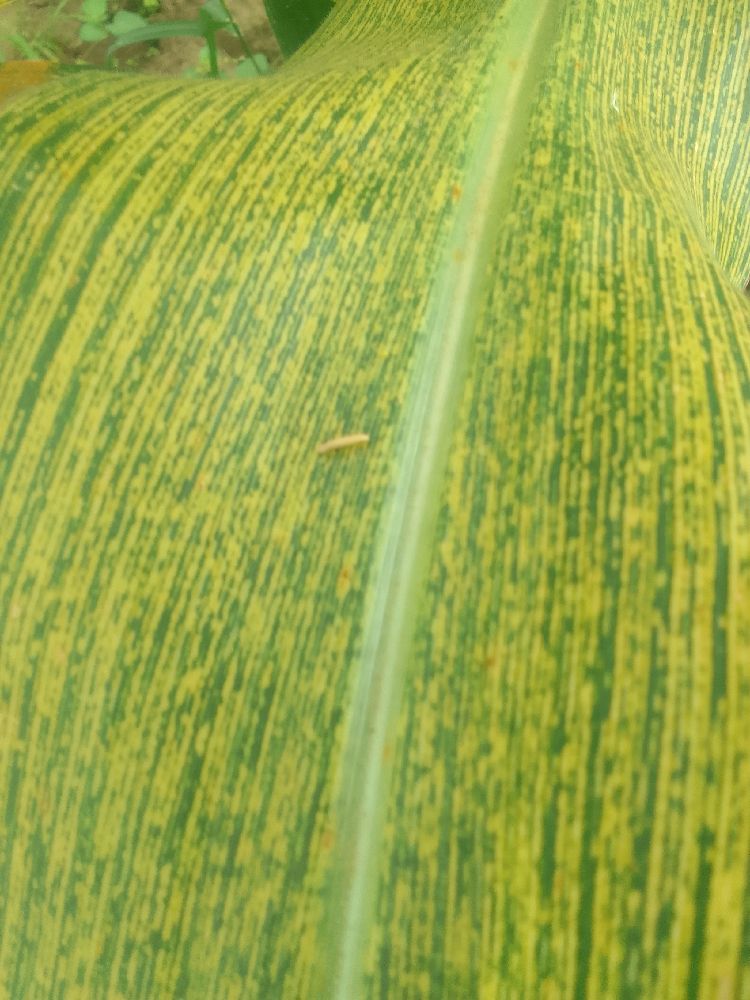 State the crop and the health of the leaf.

maize, maize streak virus
